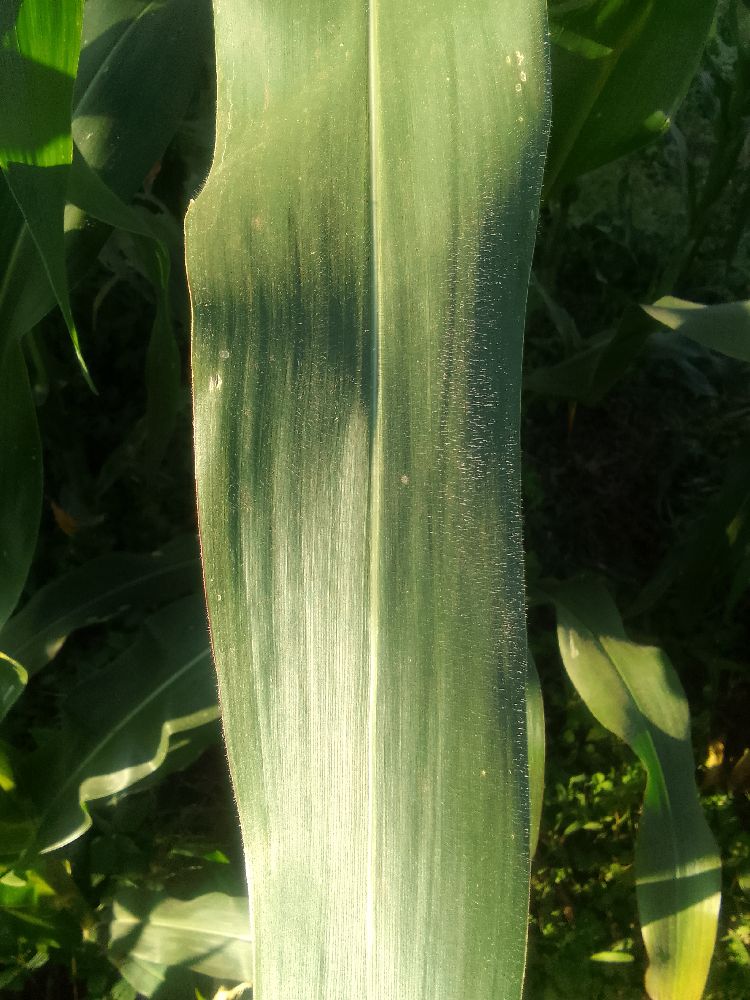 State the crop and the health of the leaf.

maize, healthy
